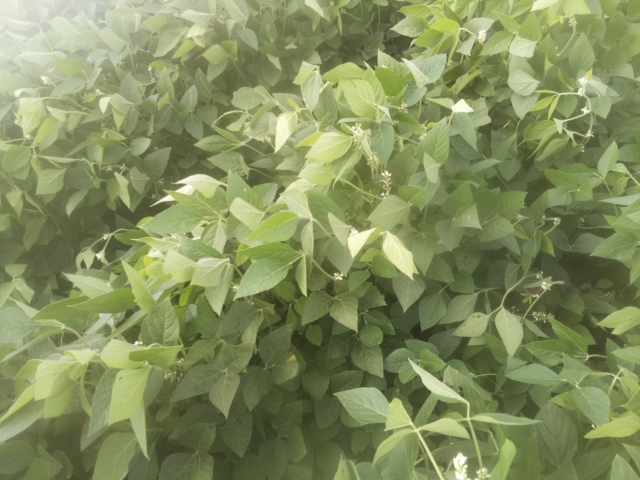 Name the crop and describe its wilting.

soybean, leaves with no wilting
